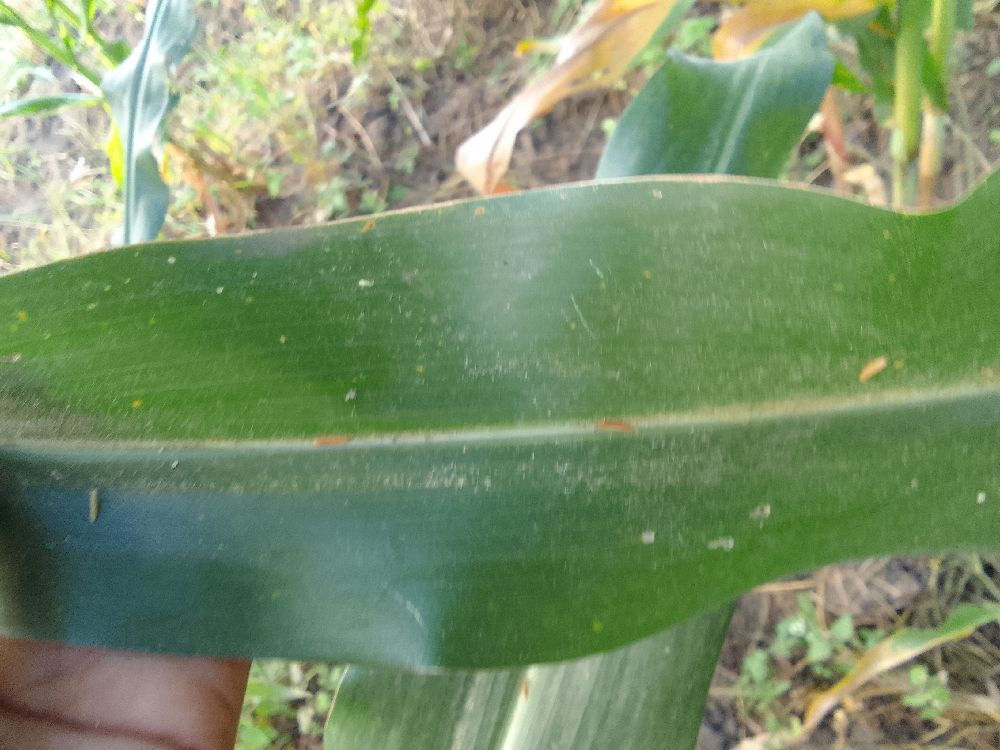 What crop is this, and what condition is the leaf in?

maize, healthy
